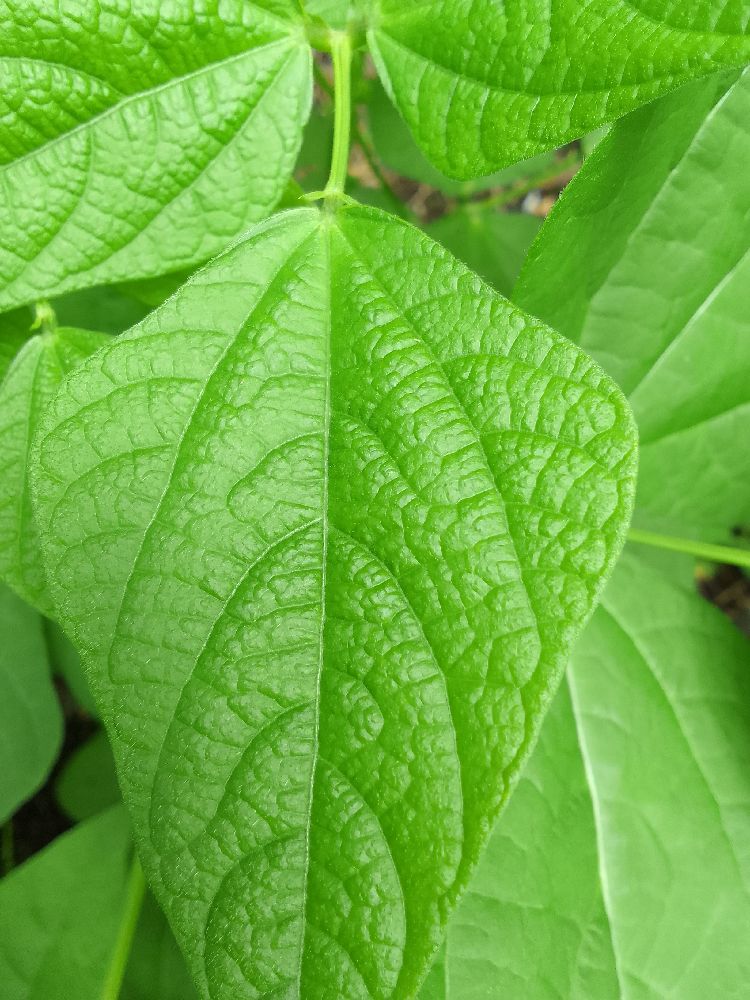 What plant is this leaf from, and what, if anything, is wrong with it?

common bean, healthy
